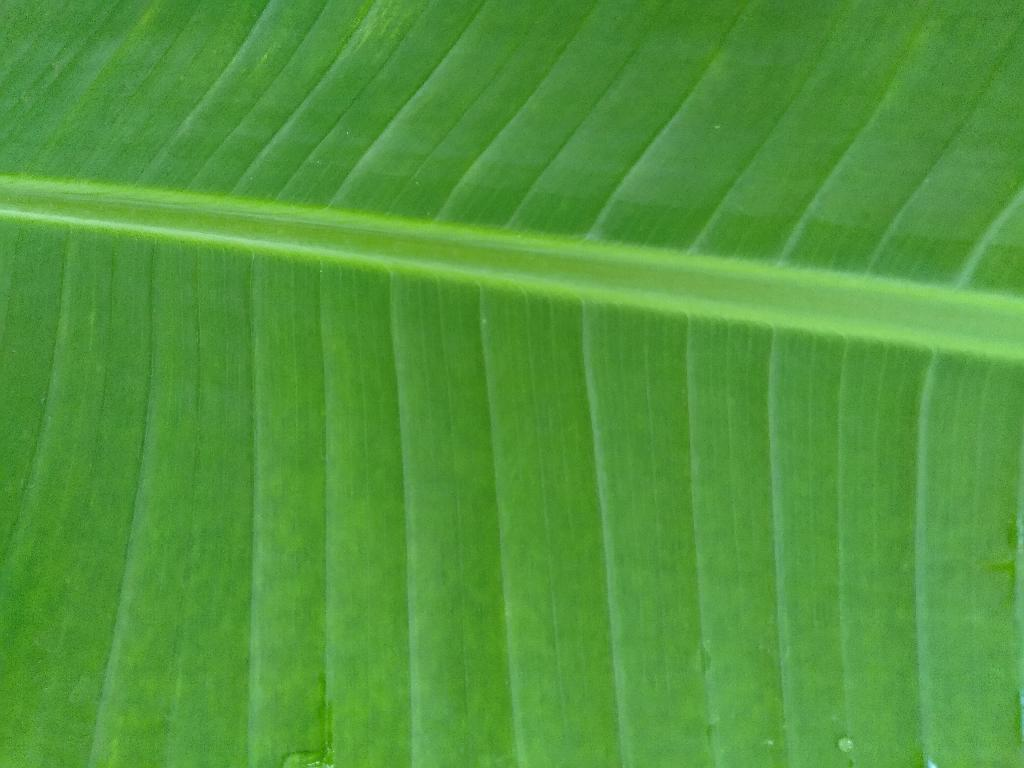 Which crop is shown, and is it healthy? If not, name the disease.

banana, healthy
